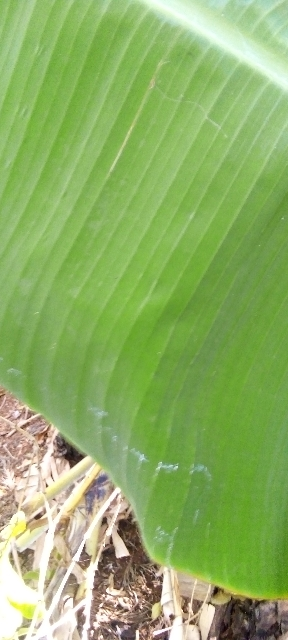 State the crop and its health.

banana, healthy
